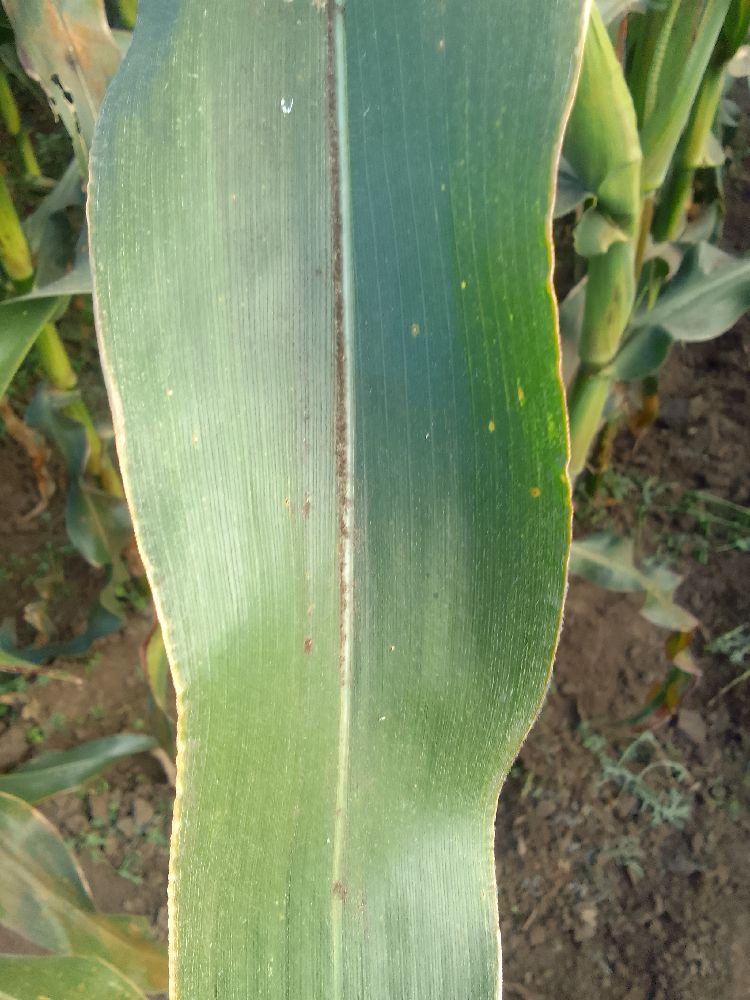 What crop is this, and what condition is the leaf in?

maize, healthy
